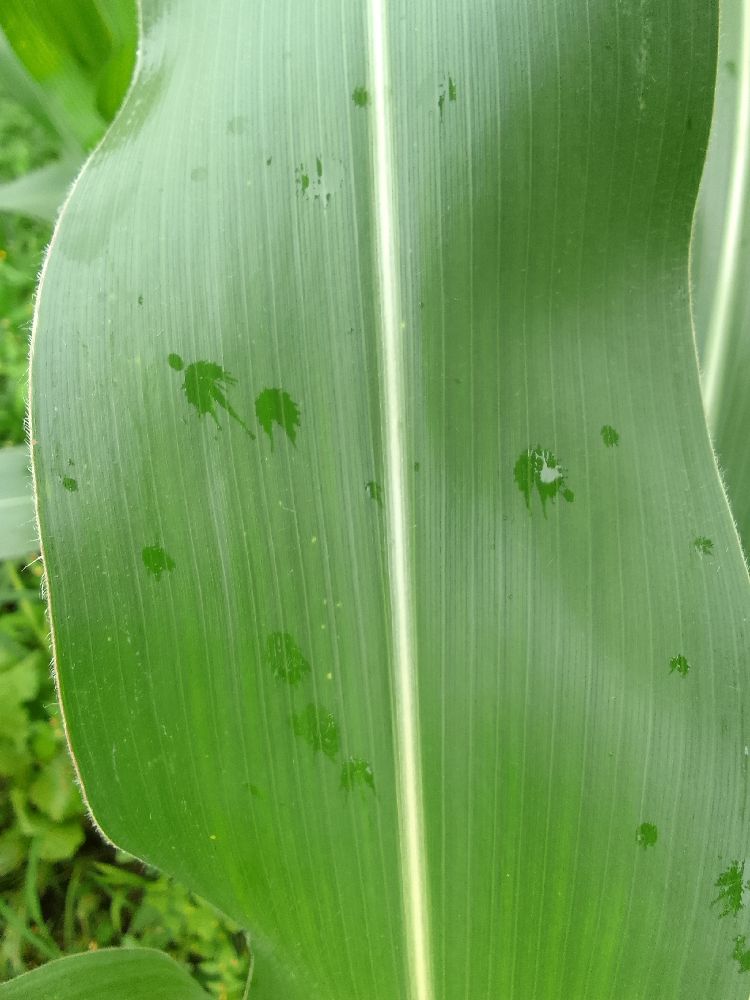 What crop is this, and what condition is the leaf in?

maize, healthy
